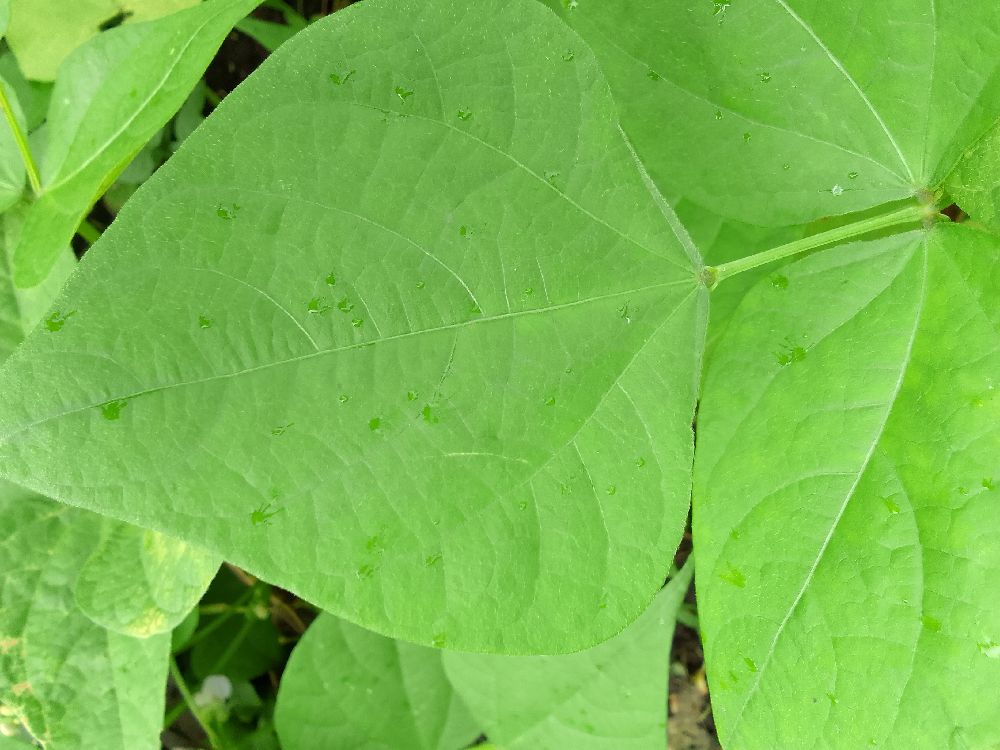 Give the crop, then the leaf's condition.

common bean, healthy
